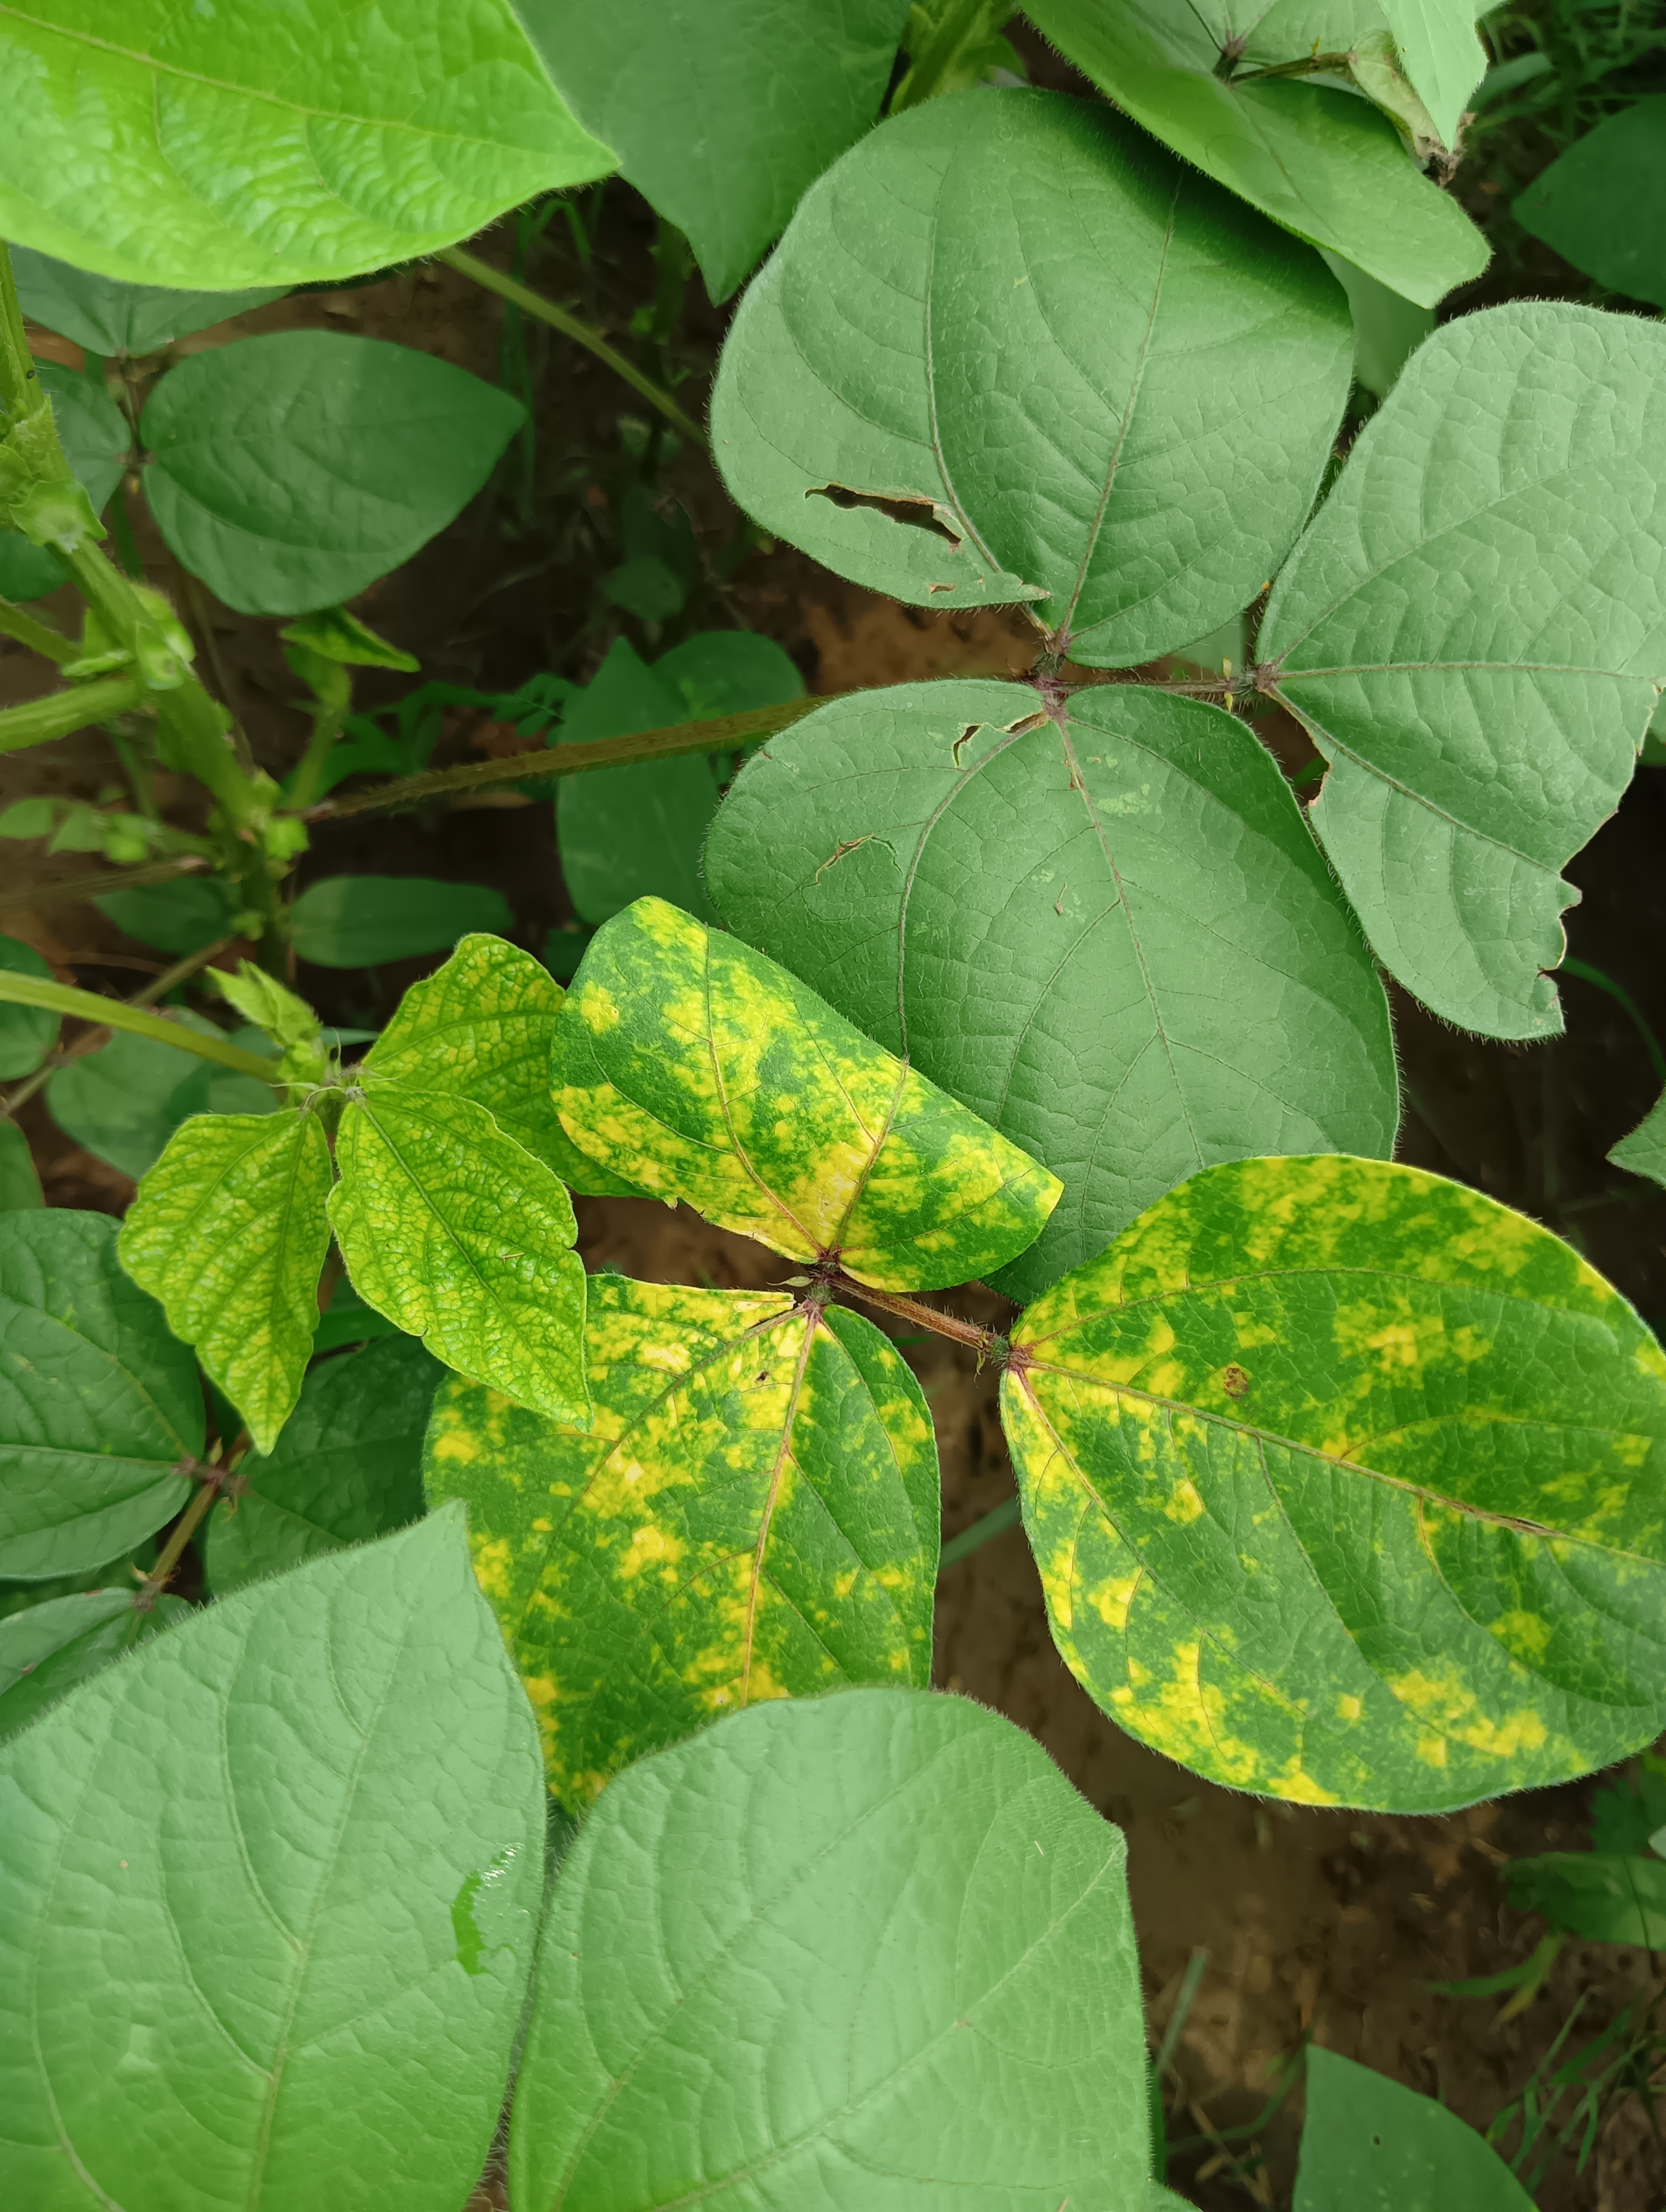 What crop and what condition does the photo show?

mungbean, yellow mosaic
